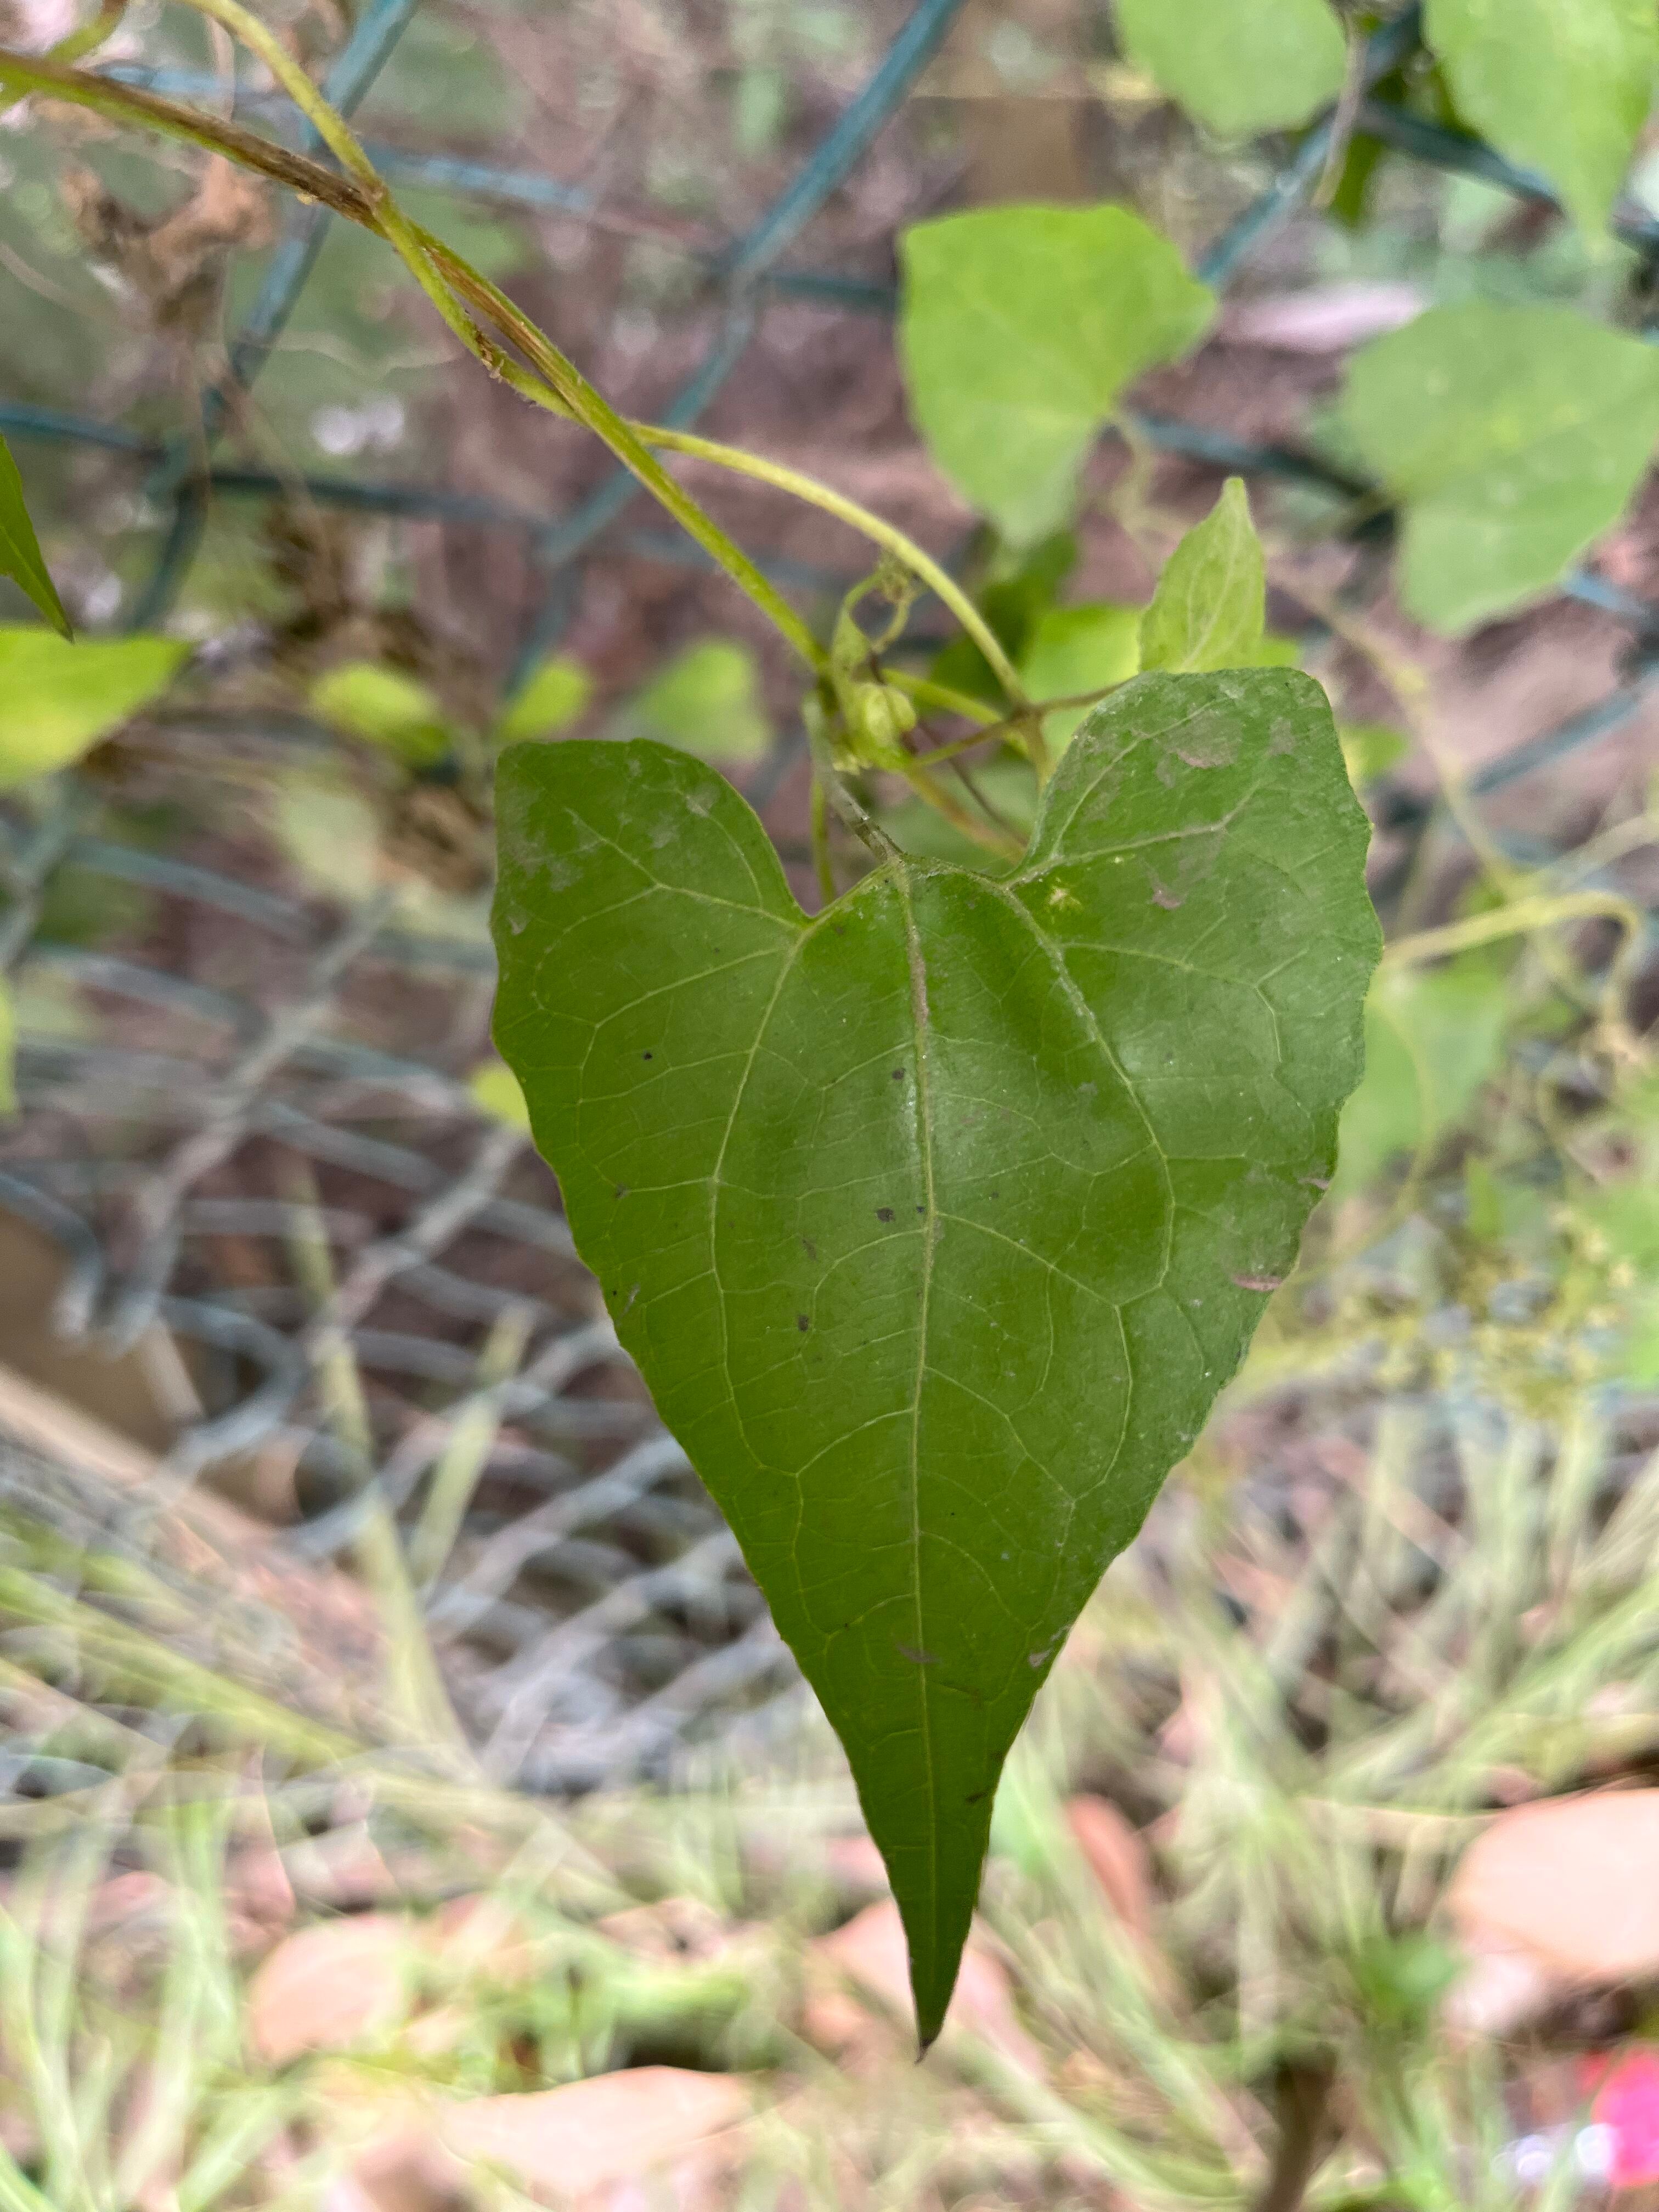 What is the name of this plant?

bitter vine
